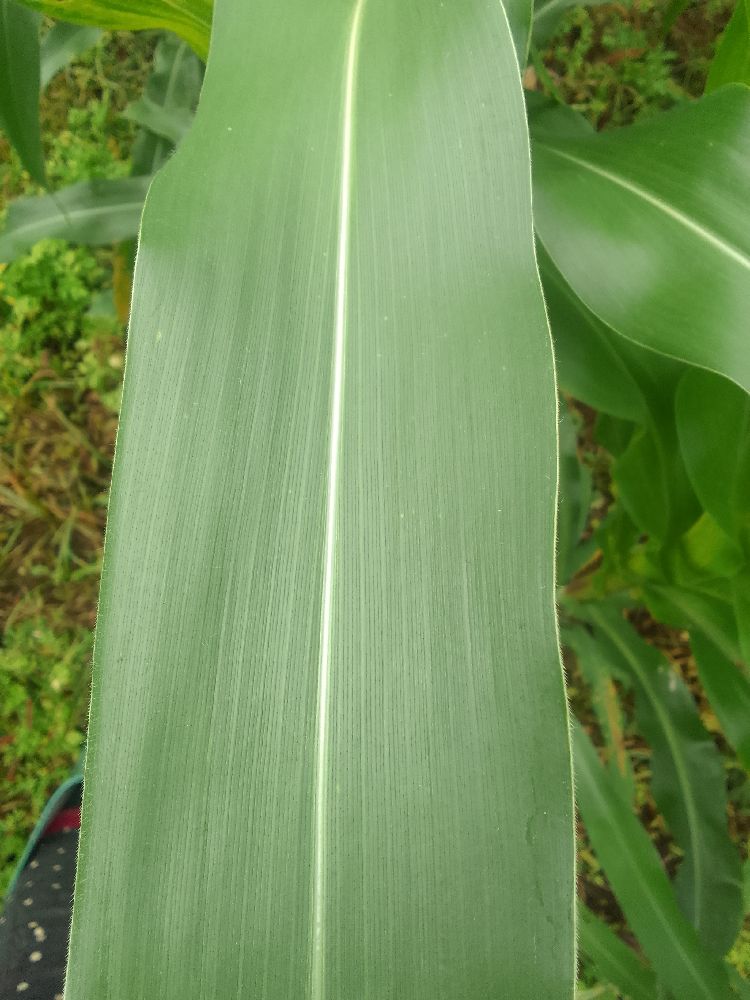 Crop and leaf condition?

maize, healthy
